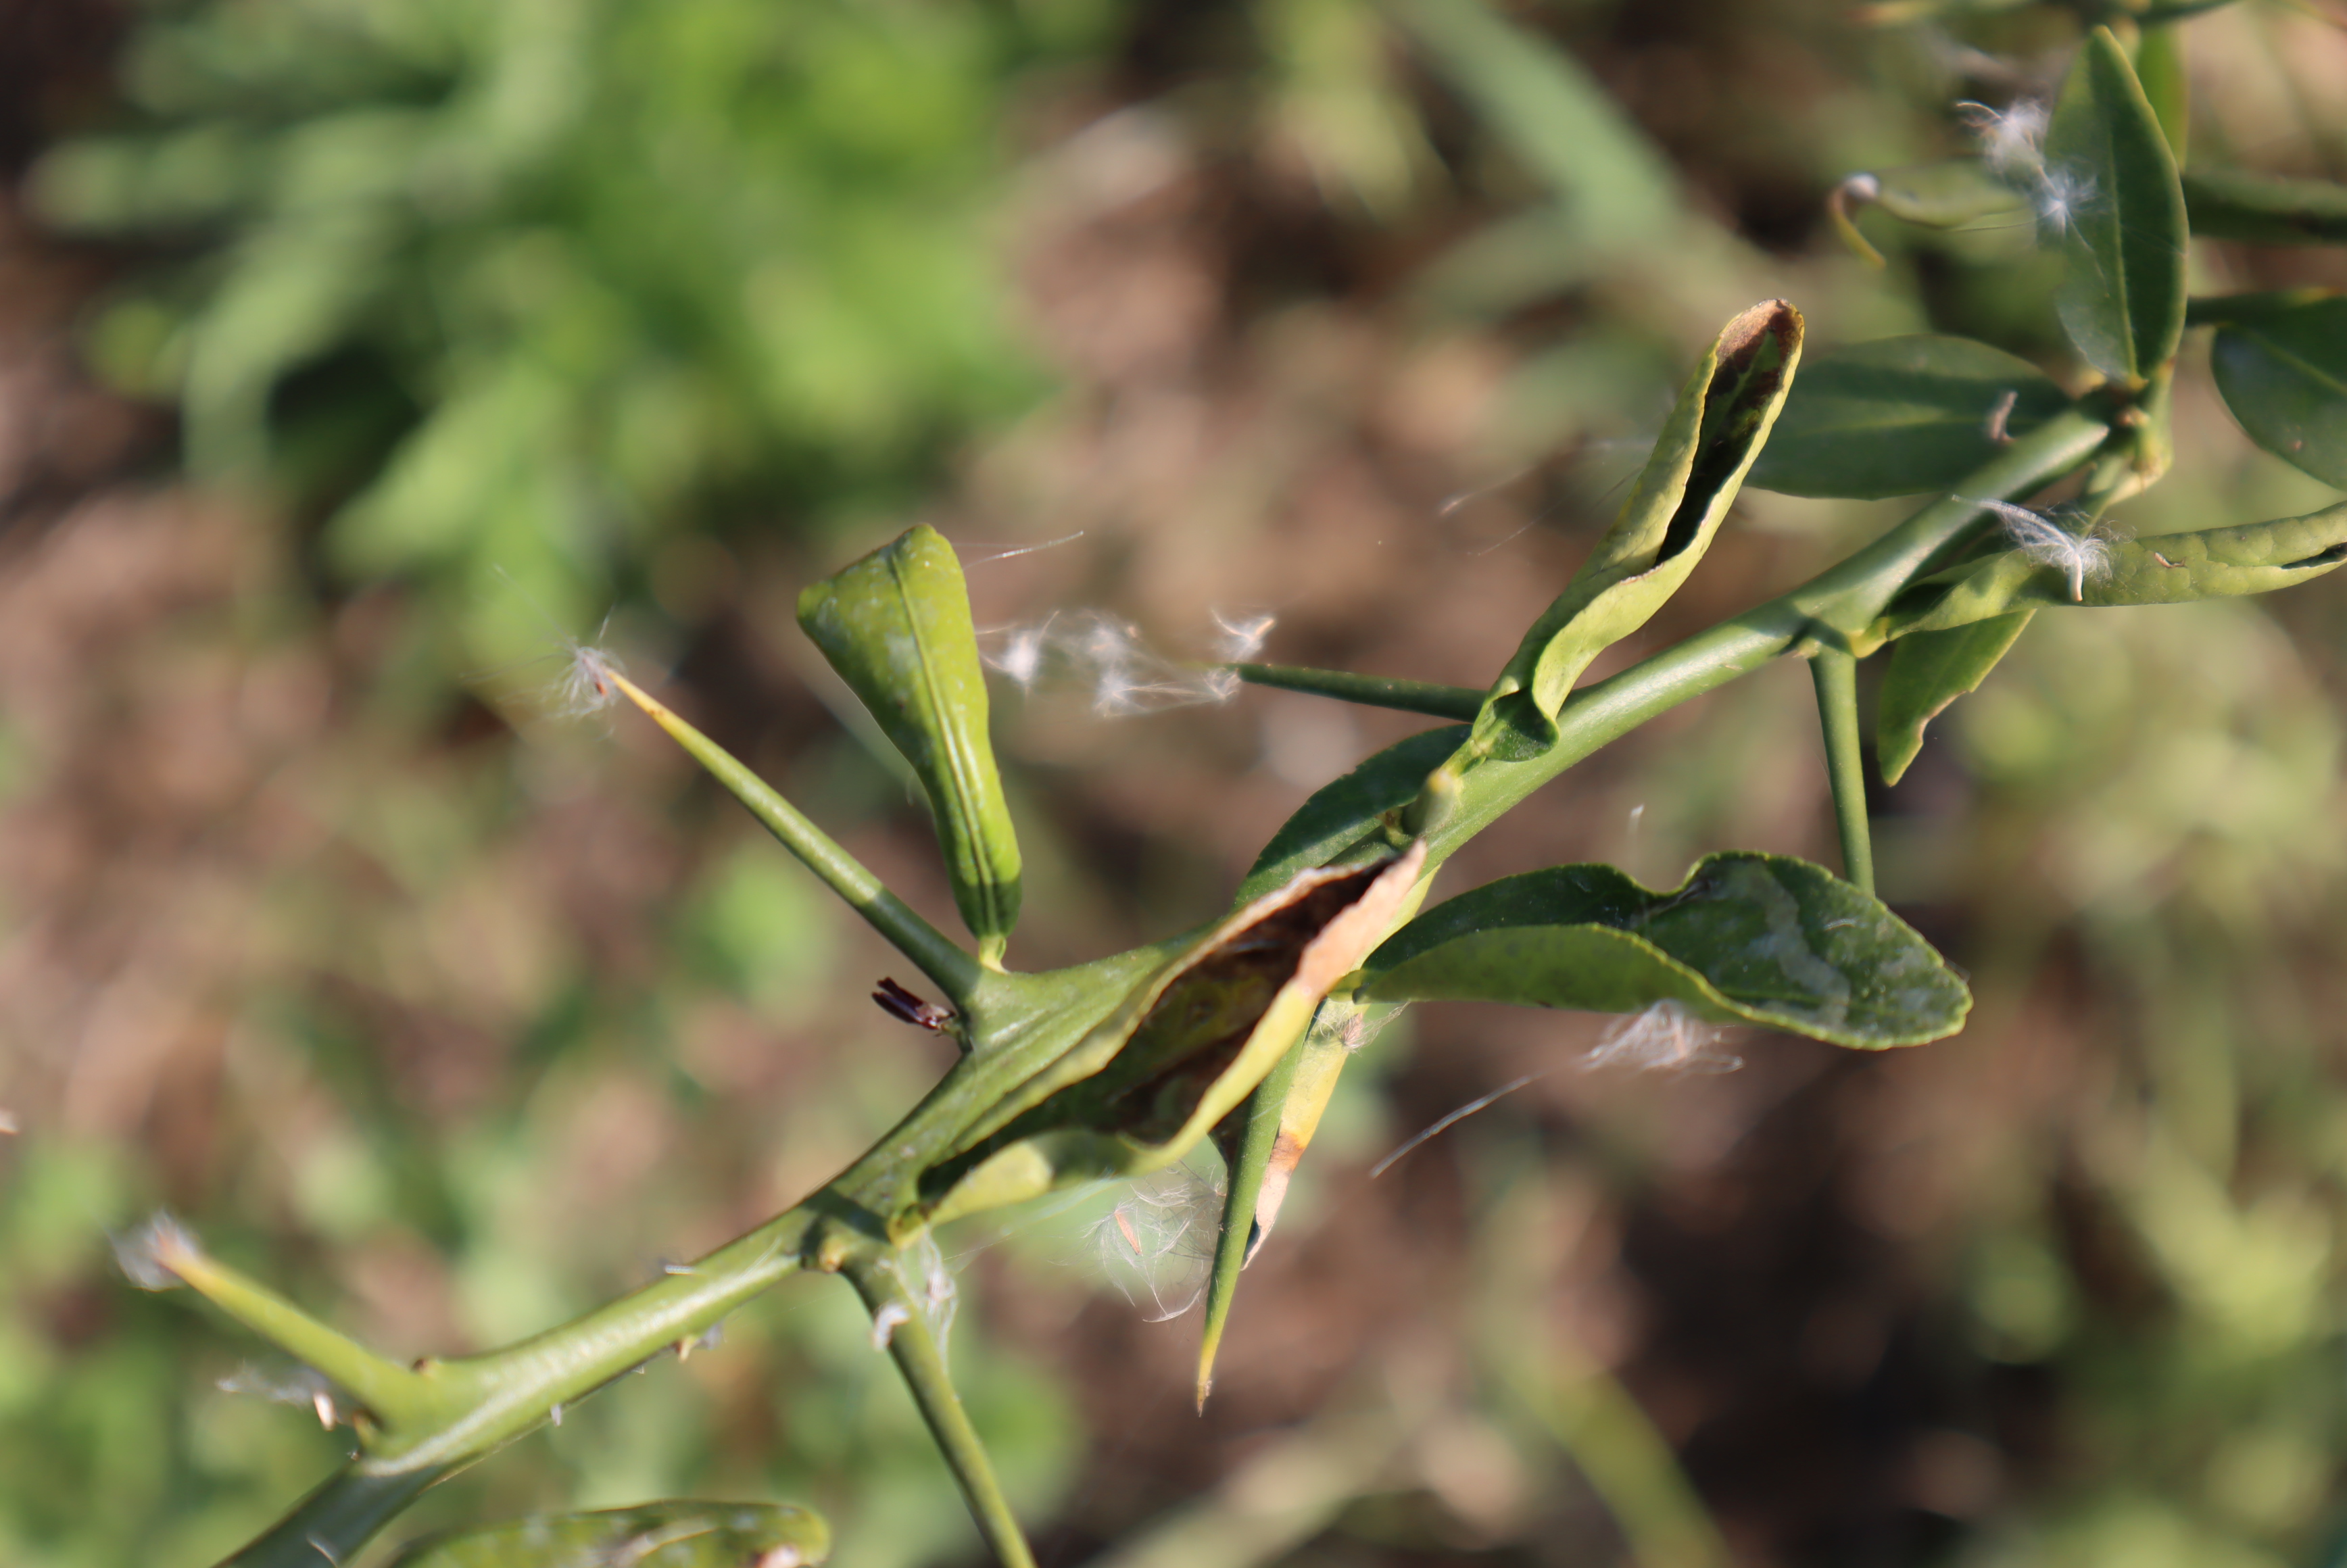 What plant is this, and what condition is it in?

citrus, leafminer
